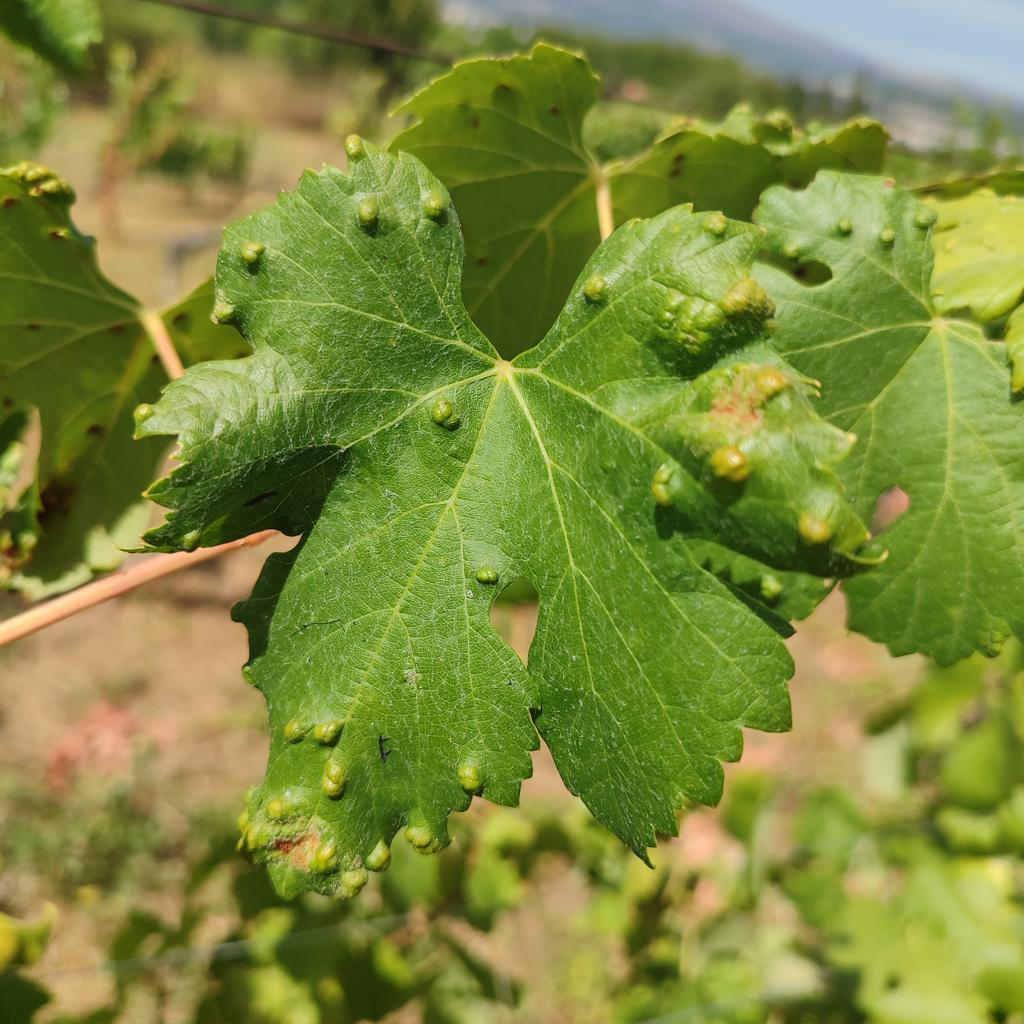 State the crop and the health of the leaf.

grapevine, erineum mite
